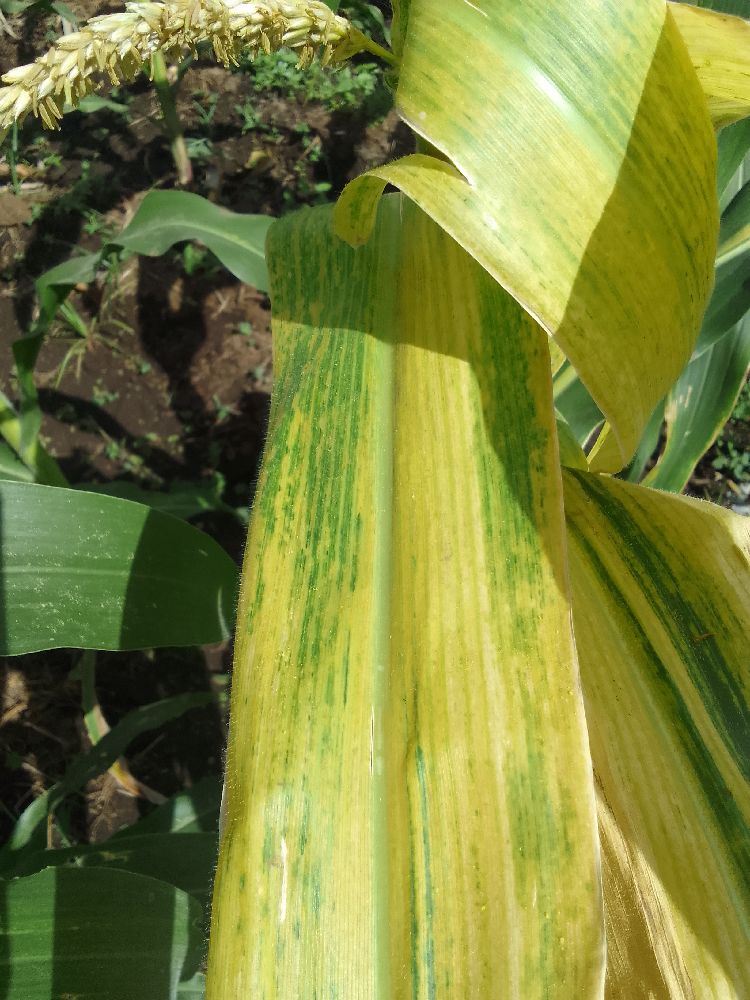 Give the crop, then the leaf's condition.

maize, maize lethal necrosis
